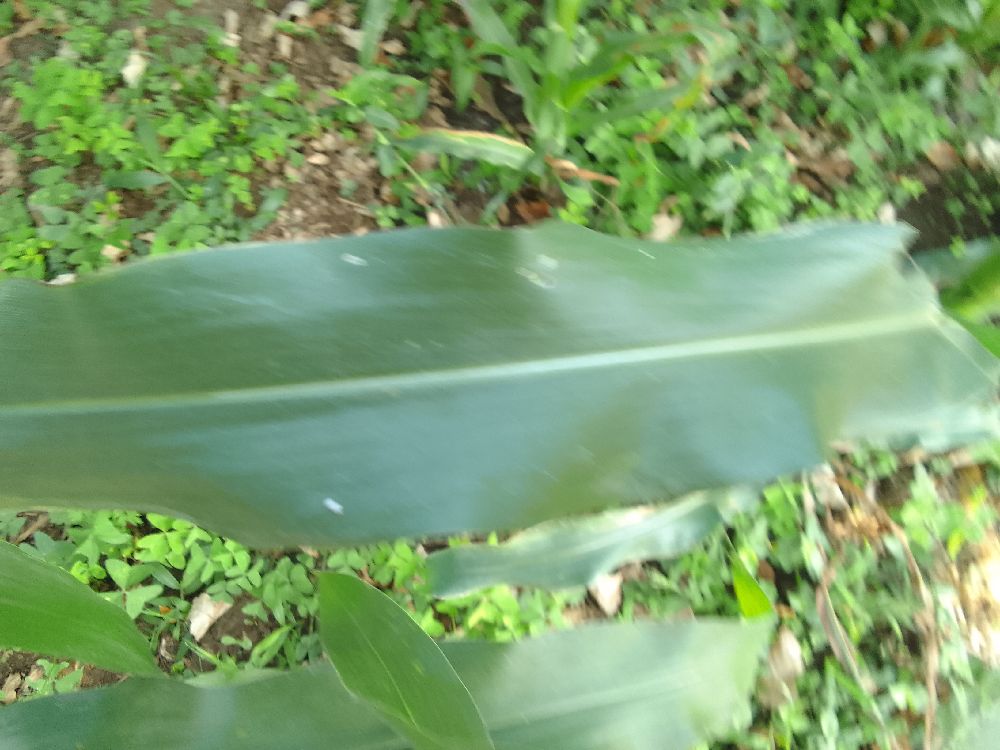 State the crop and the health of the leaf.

maize, healthy
